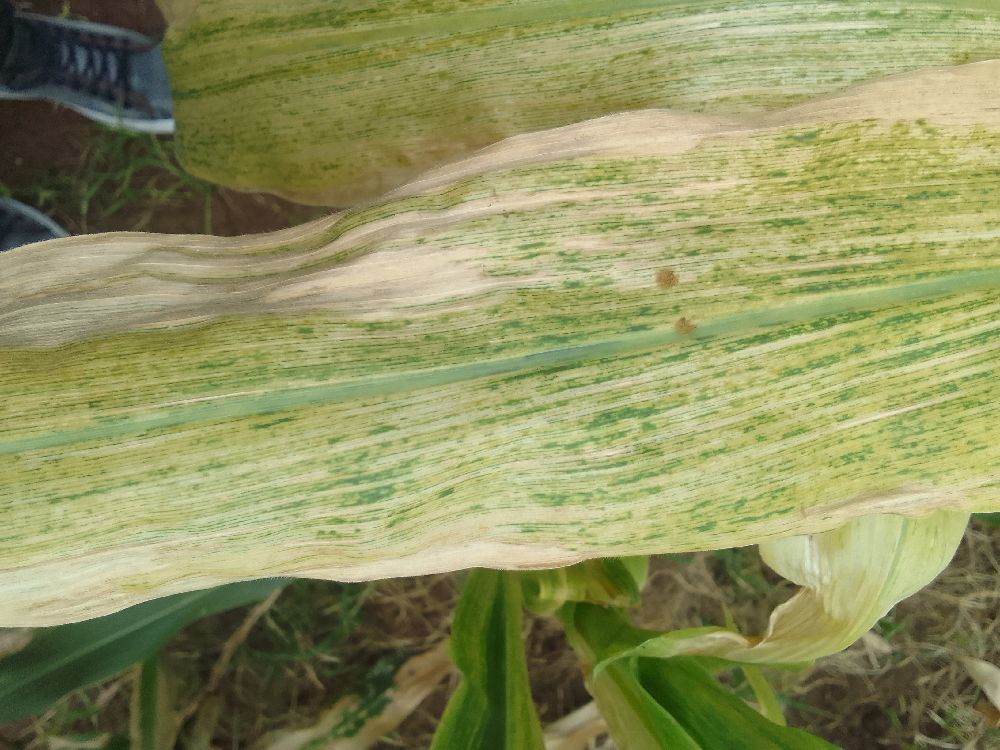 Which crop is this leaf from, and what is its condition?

maize, maize lethal necrosis
